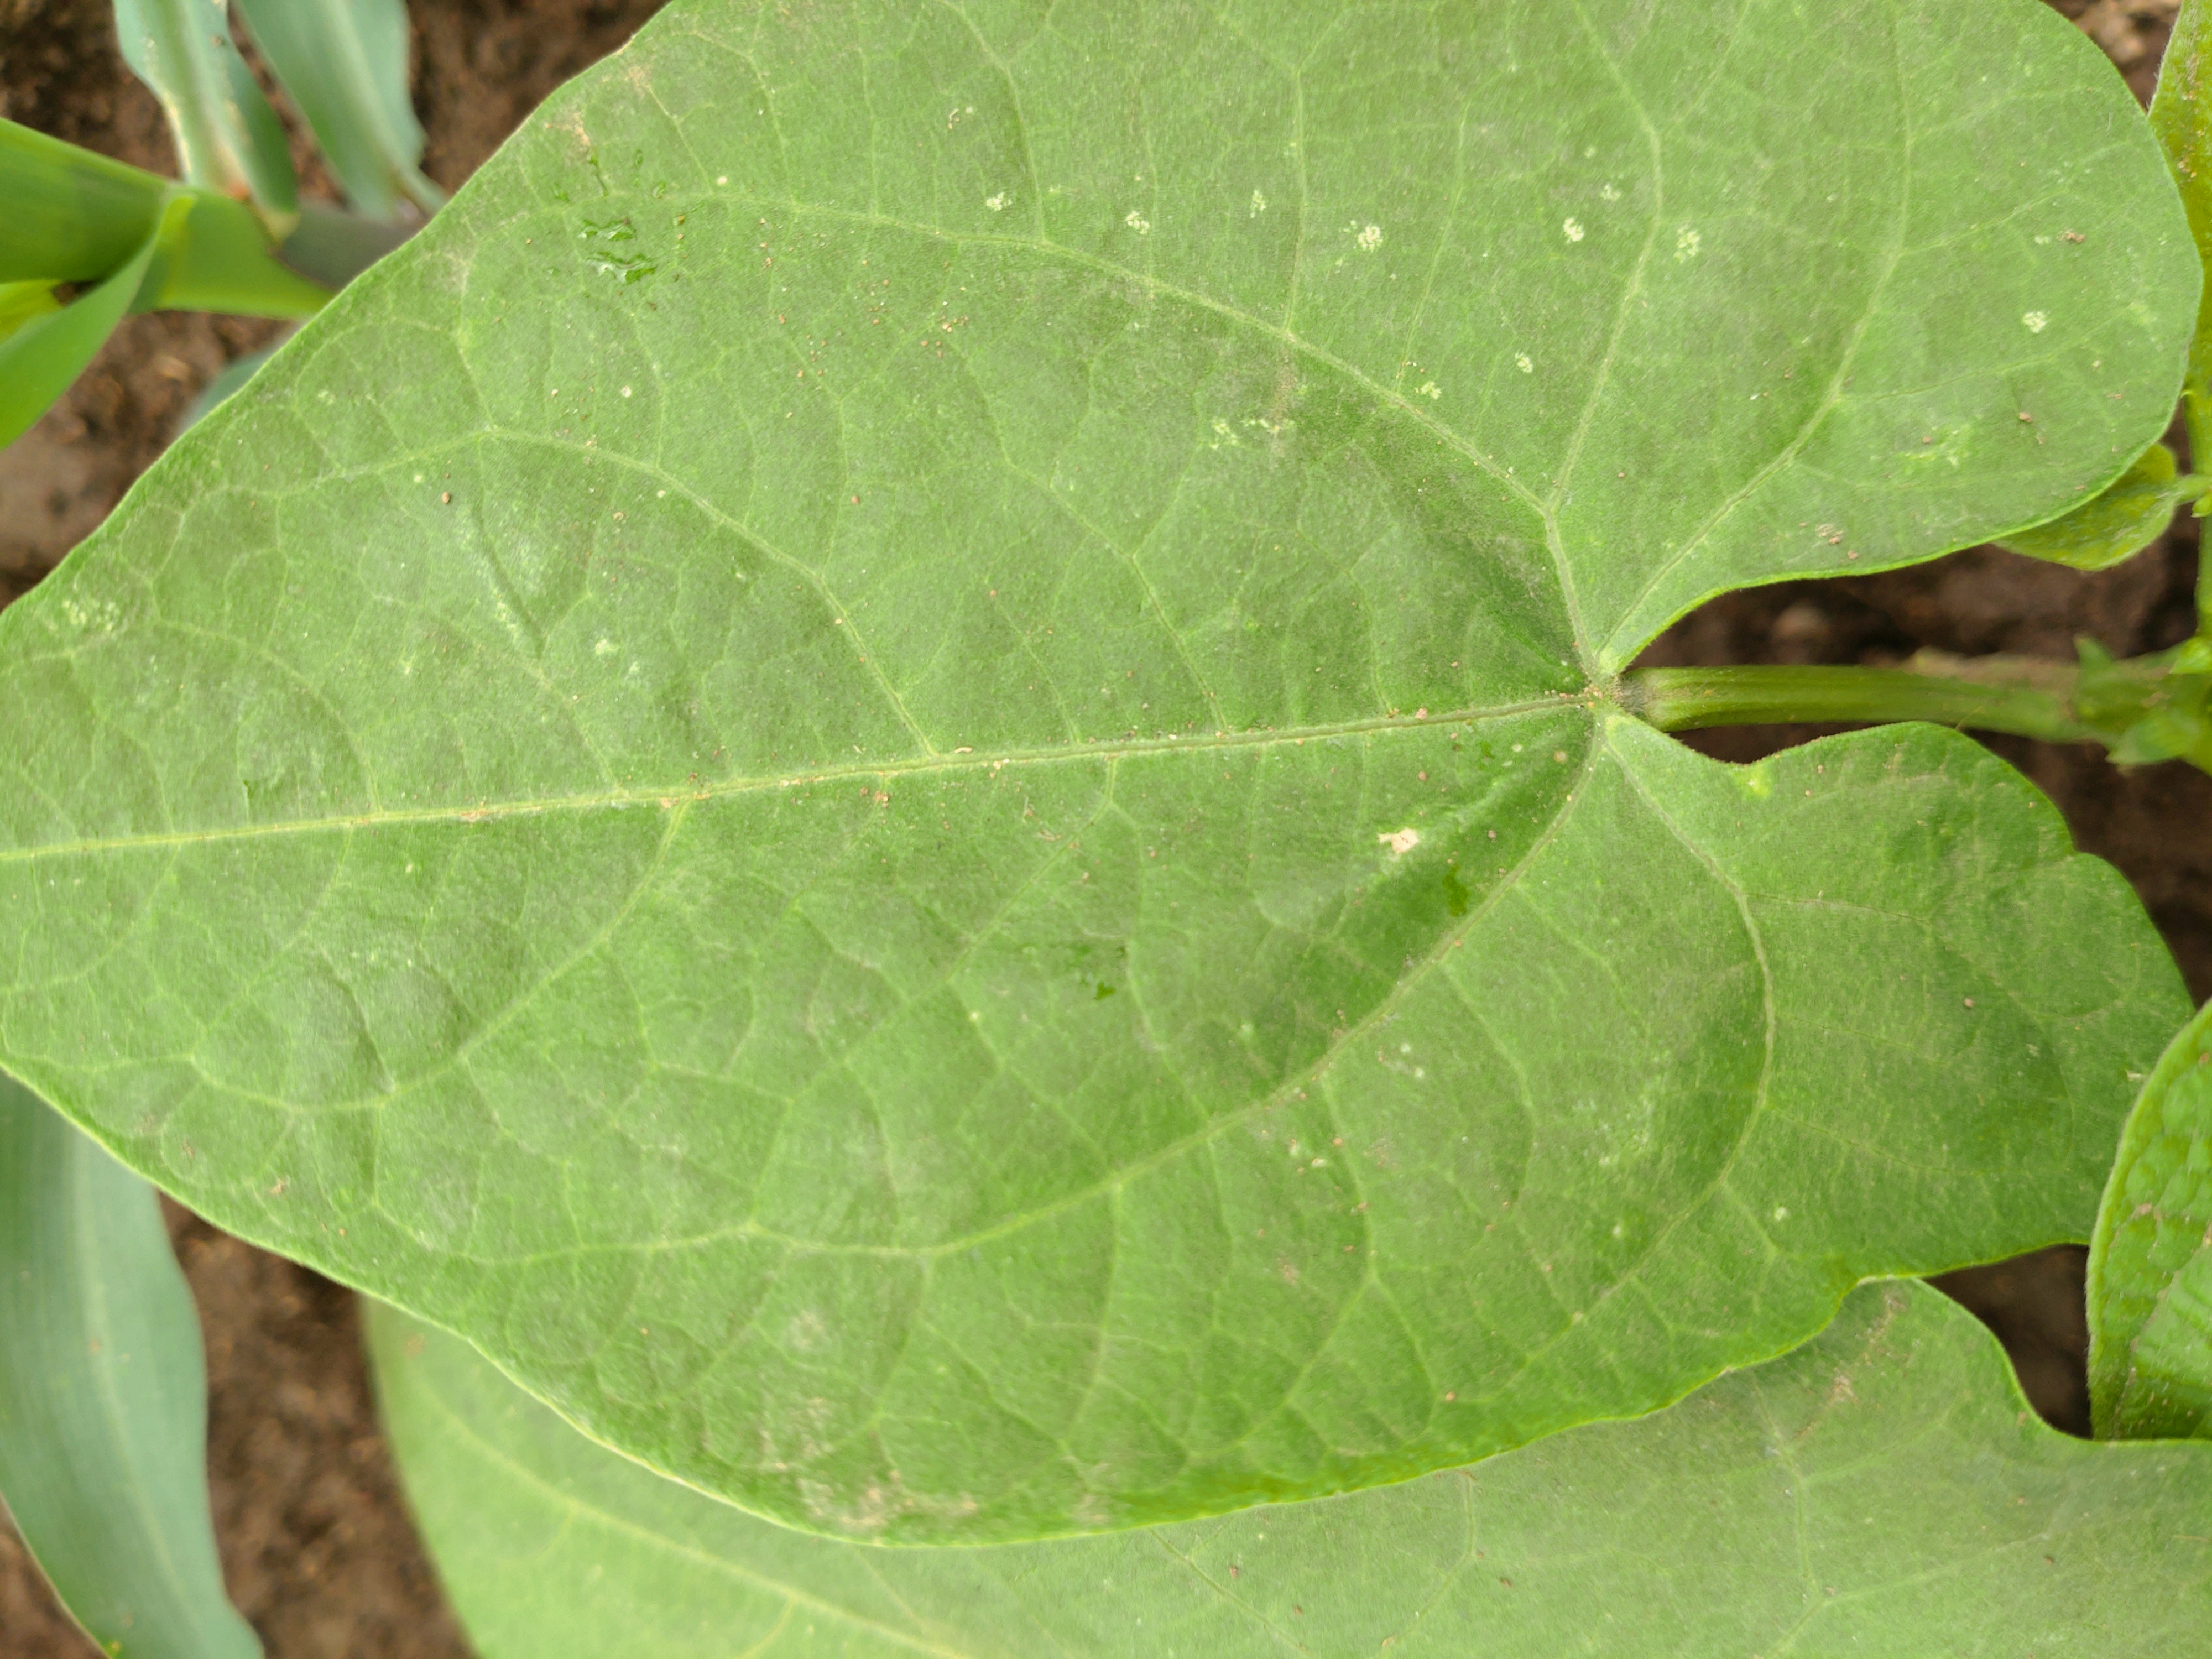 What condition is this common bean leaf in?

healthy
